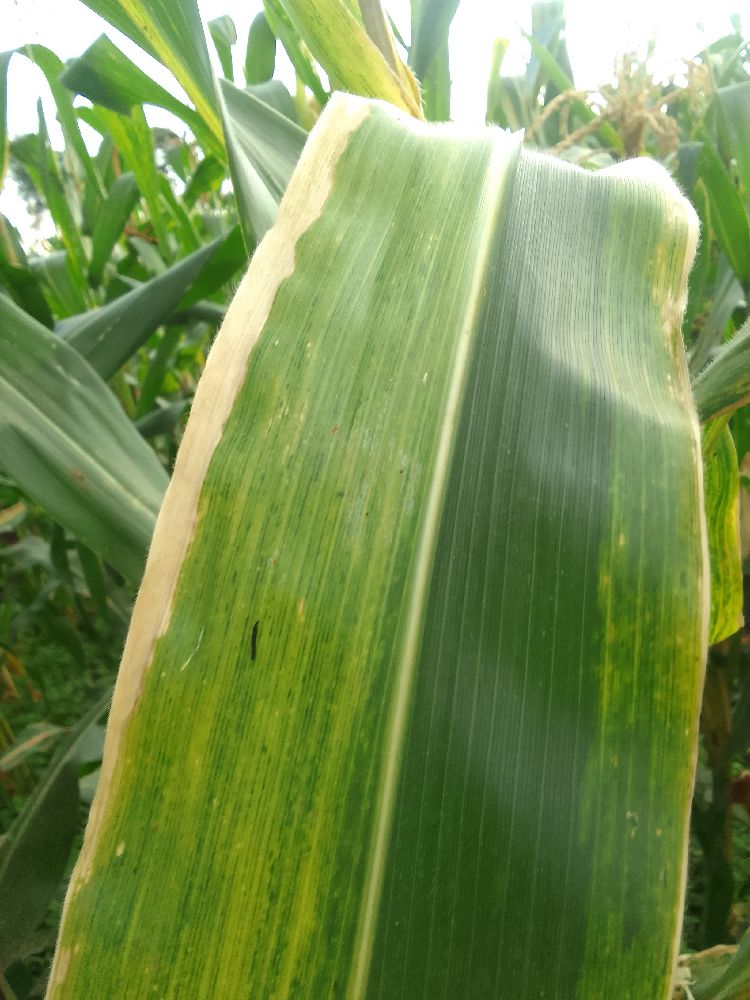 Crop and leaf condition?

maize, maize lethal necrosis
